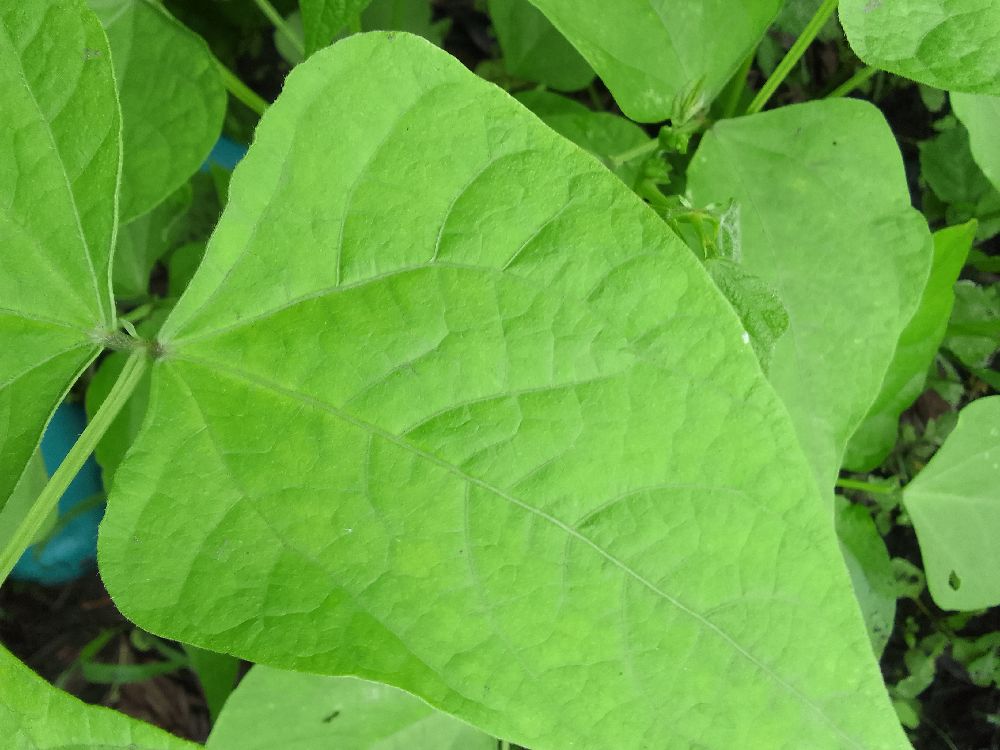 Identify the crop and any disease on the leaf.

common bean, healthy
